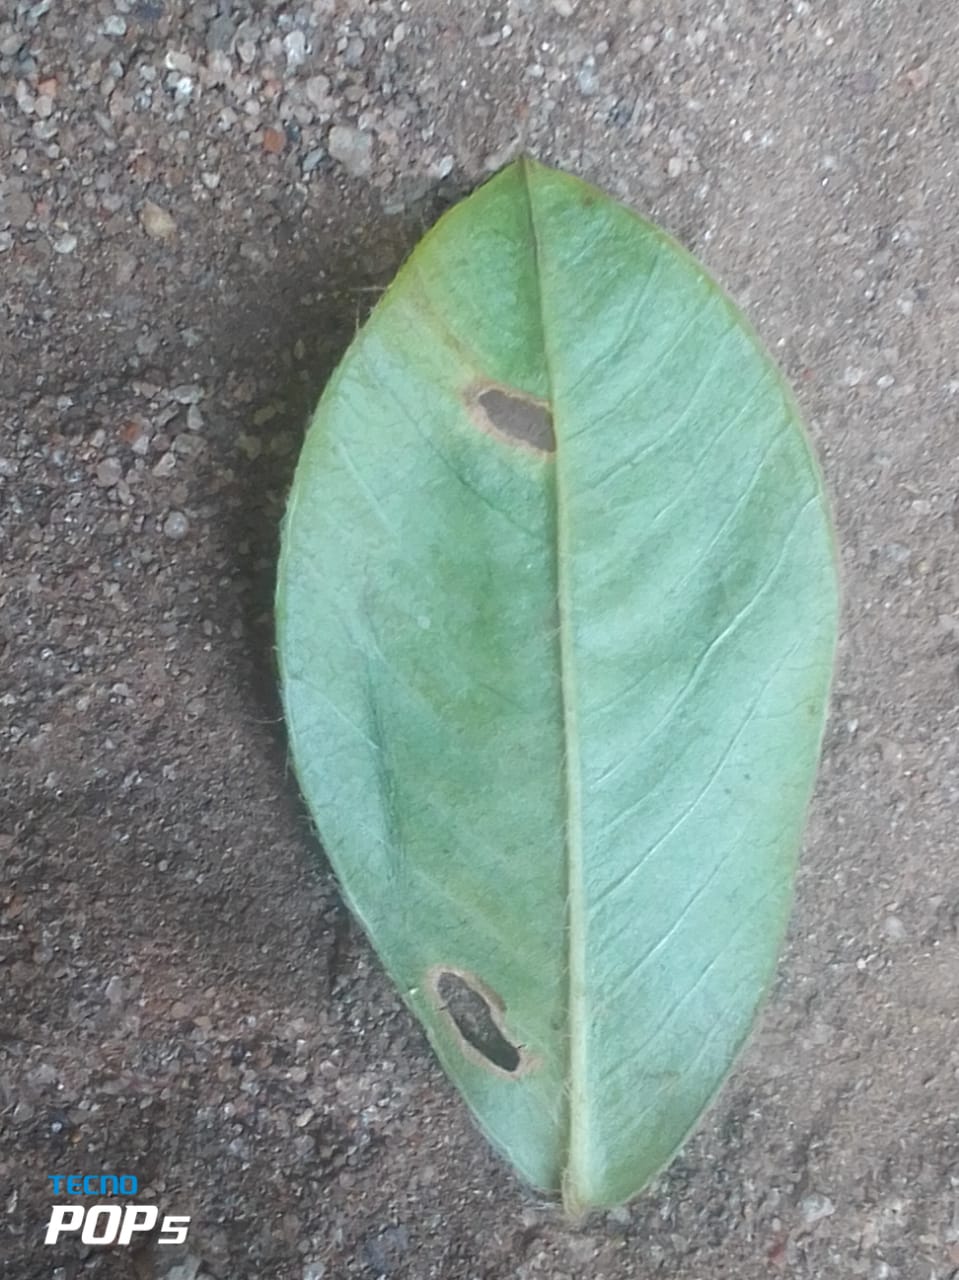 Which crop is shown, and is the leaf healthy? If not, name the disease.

peanut, phoma arachidicola
